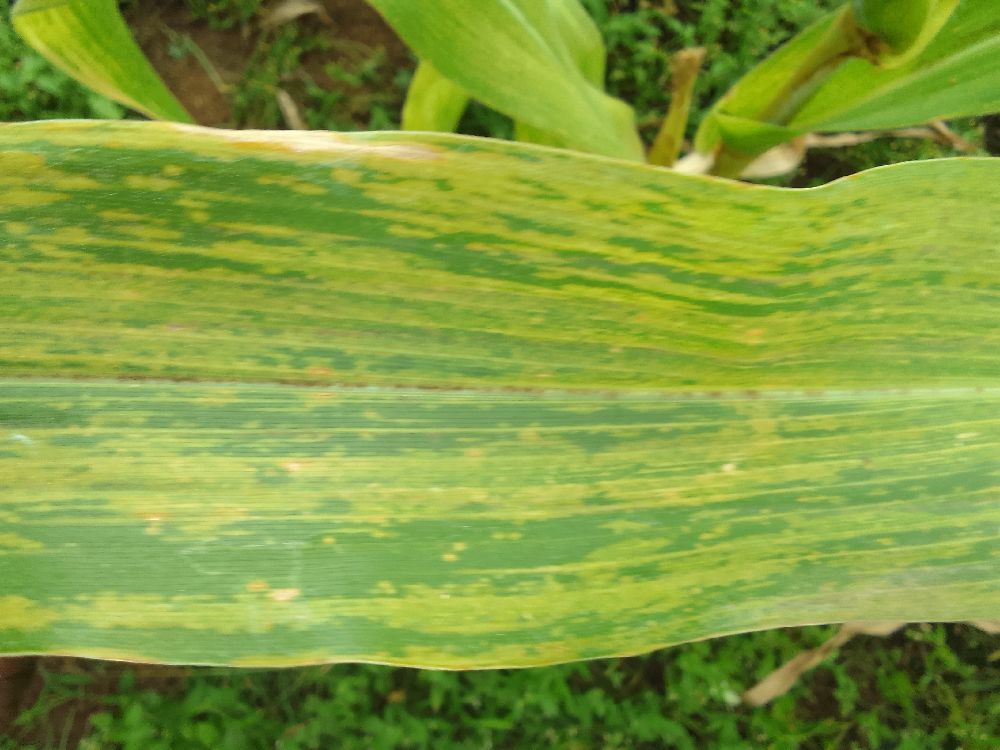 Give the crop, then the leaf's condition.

maize, maize lethal necrosis
